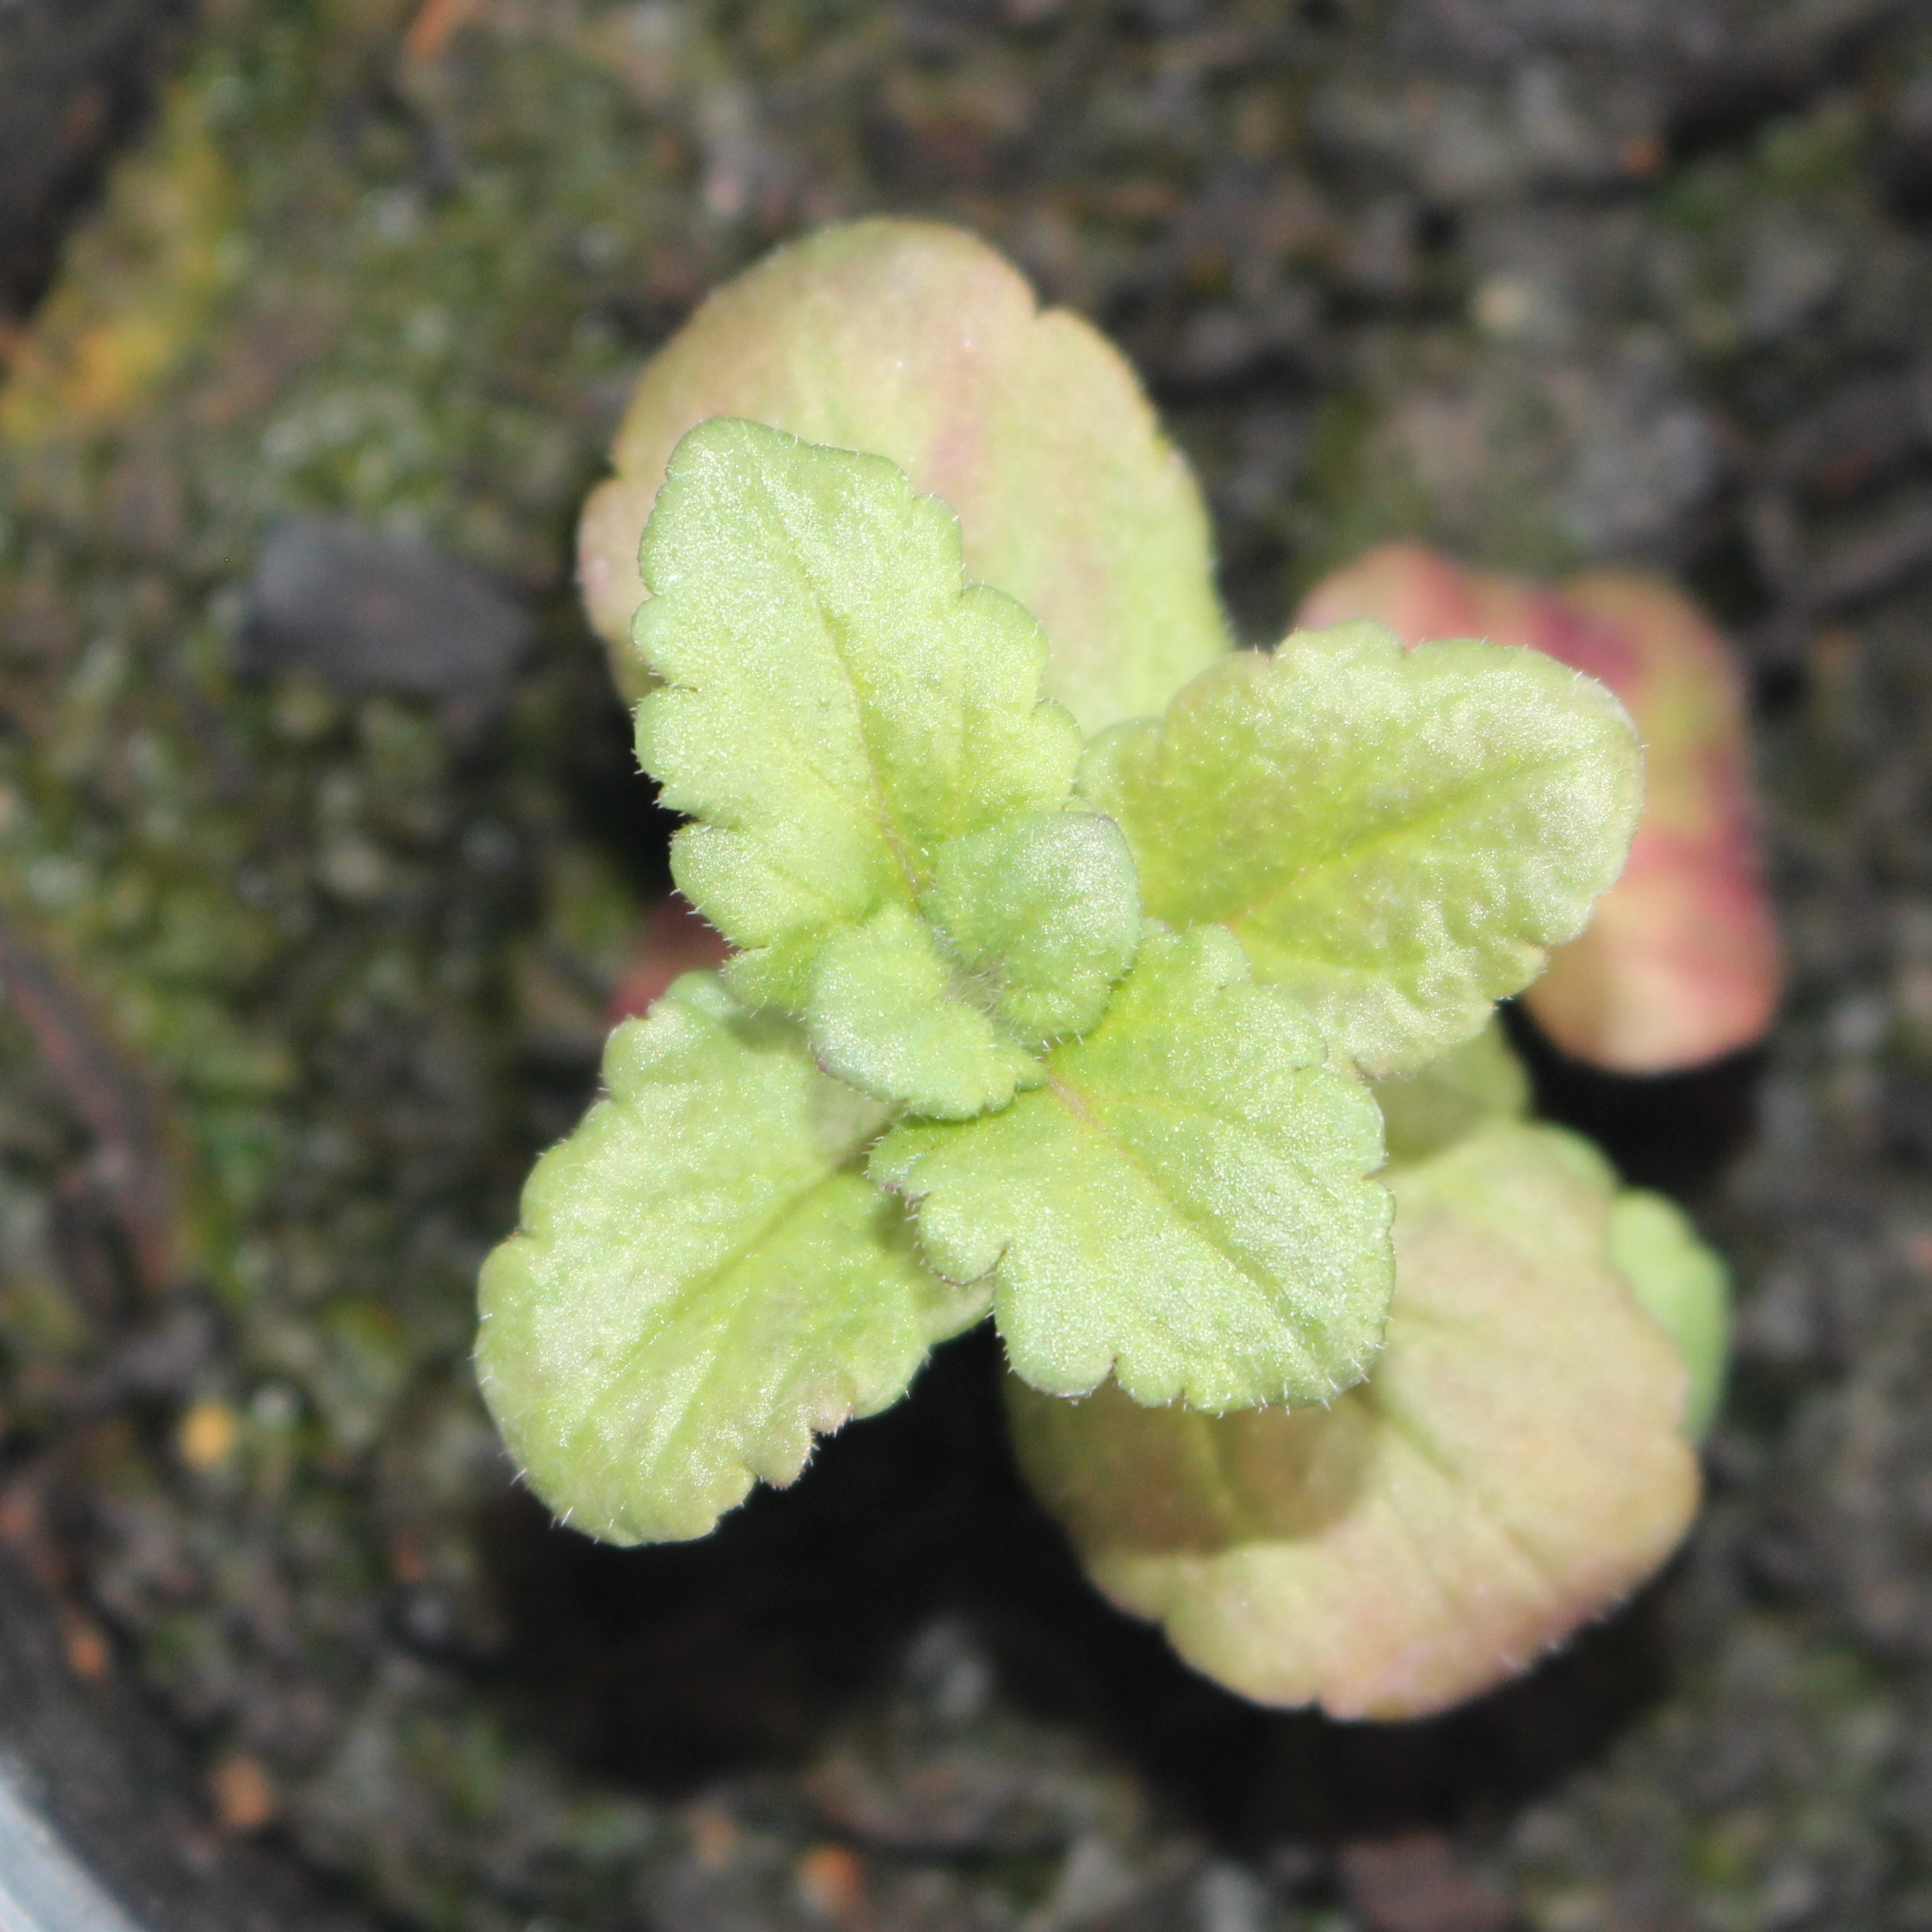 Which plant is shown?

Veronica persica
